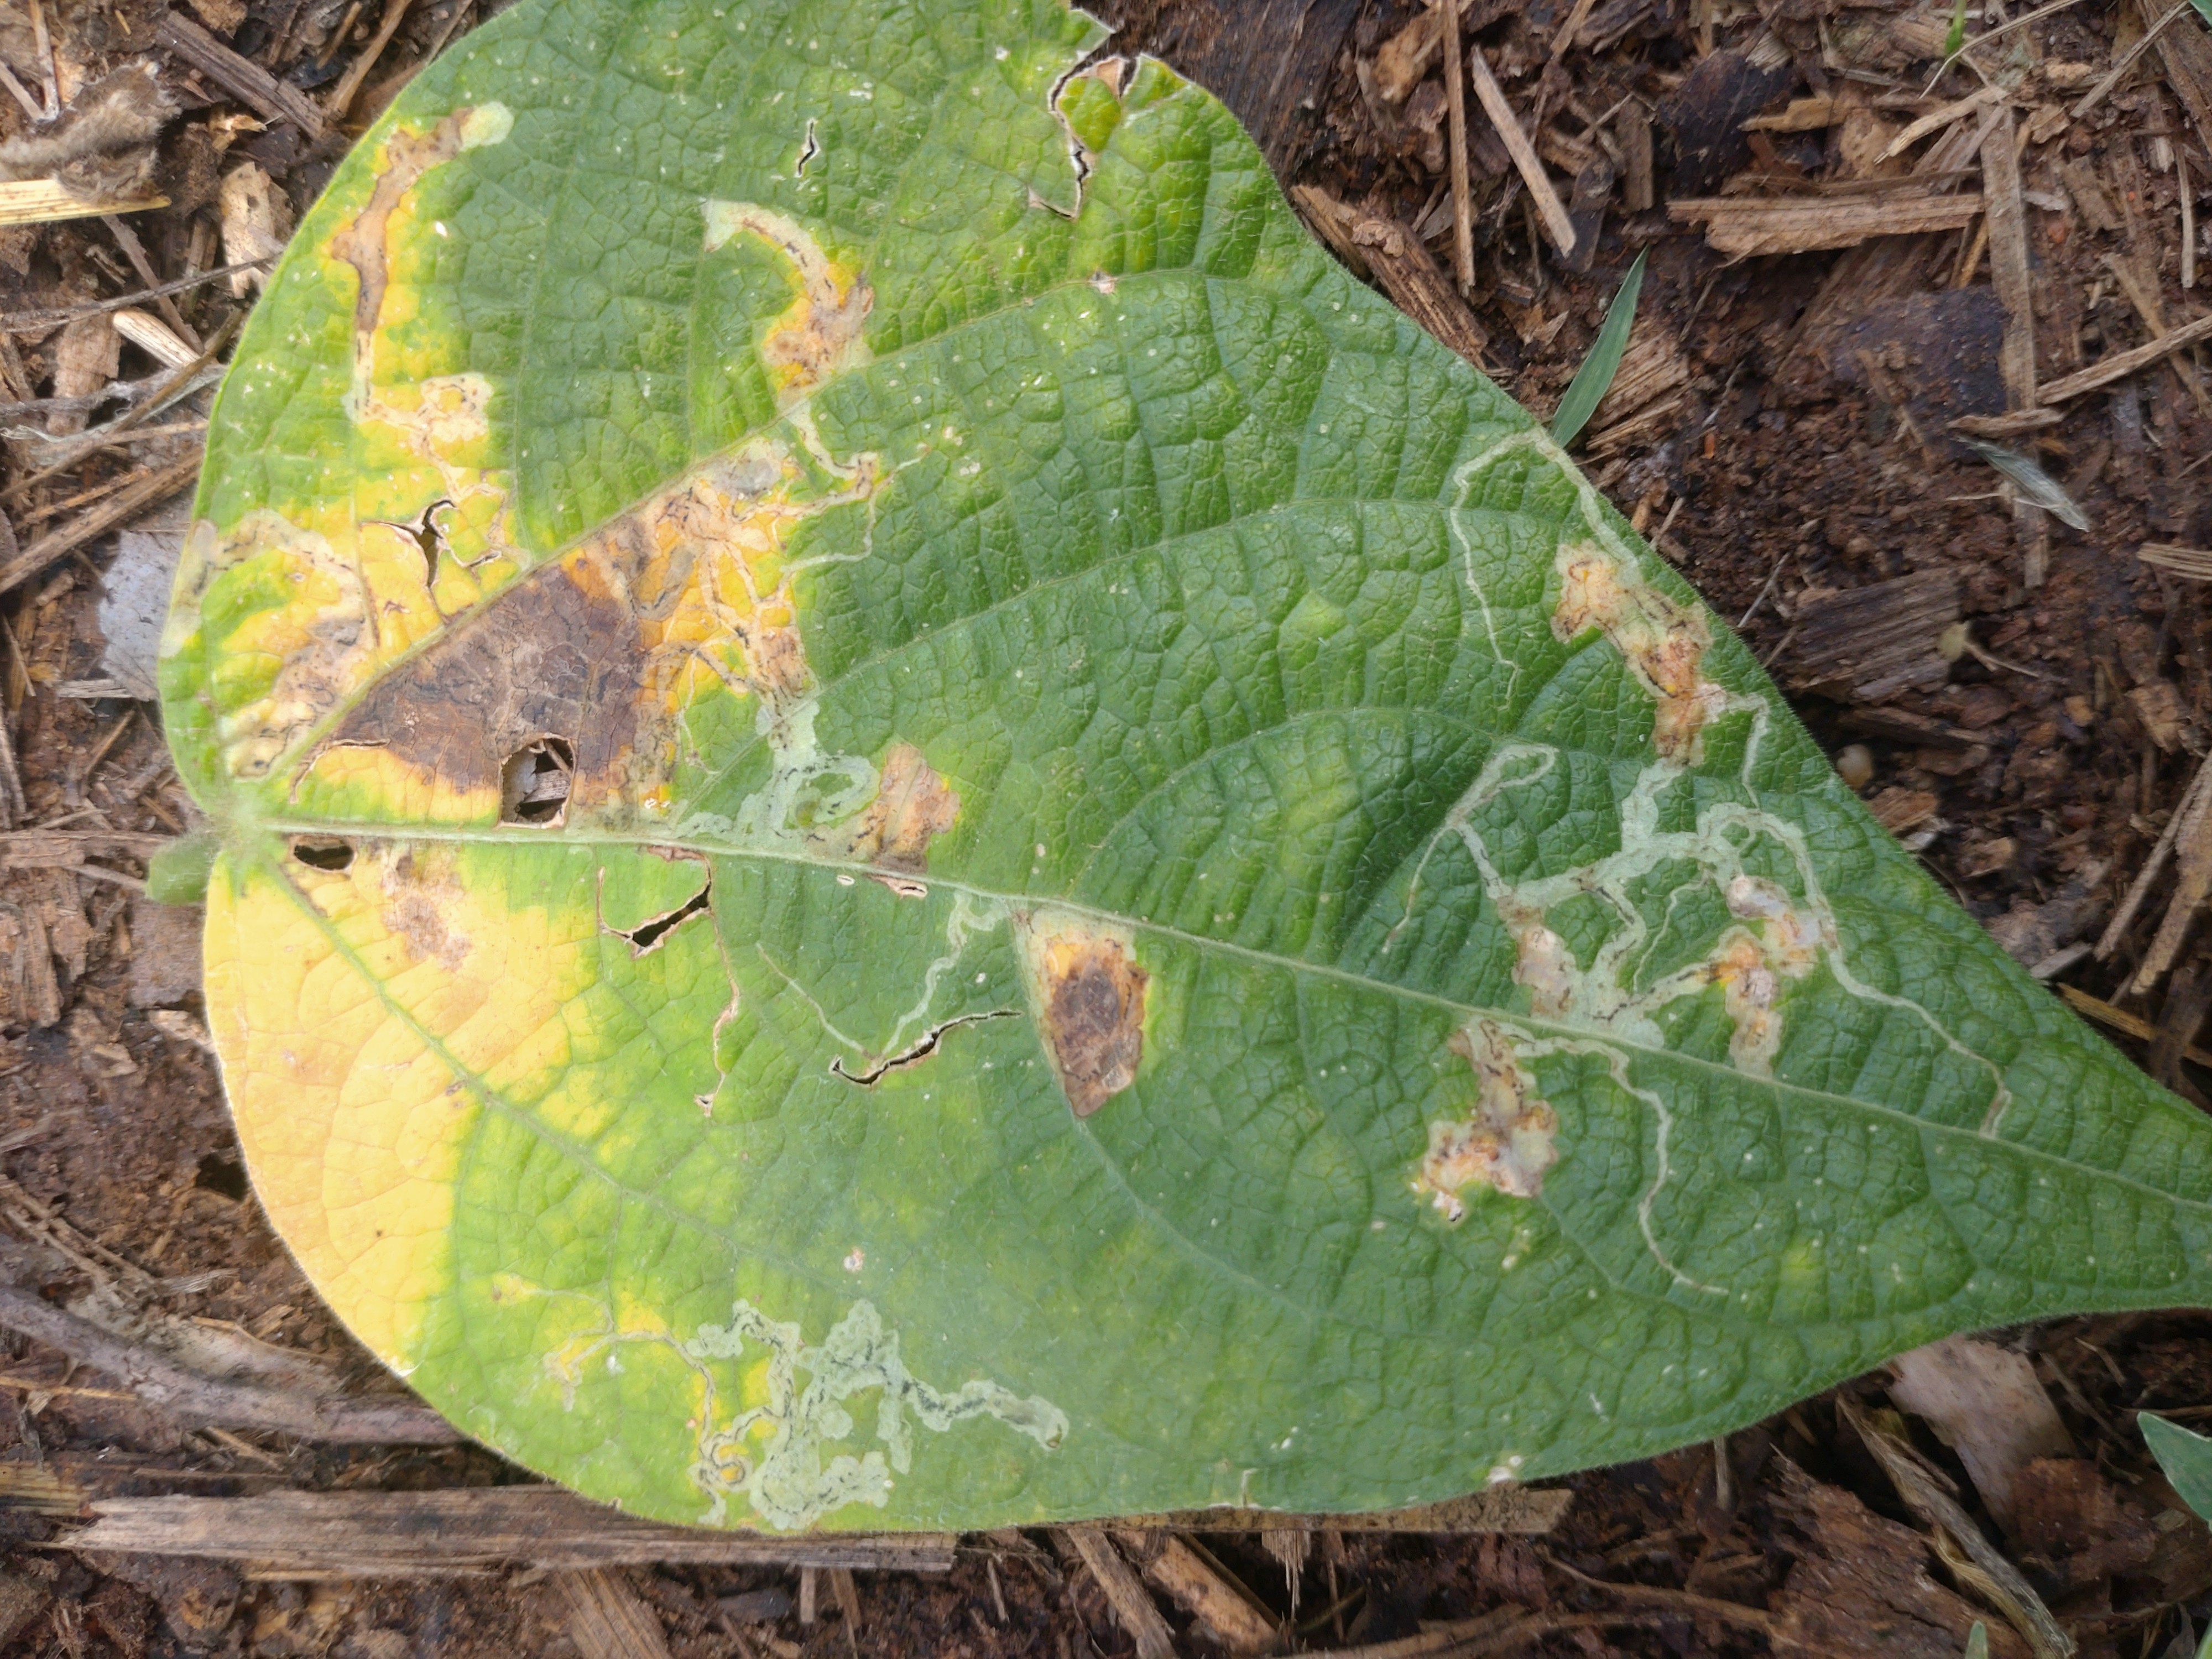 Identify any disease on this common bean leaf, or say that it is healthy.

anthracnose
